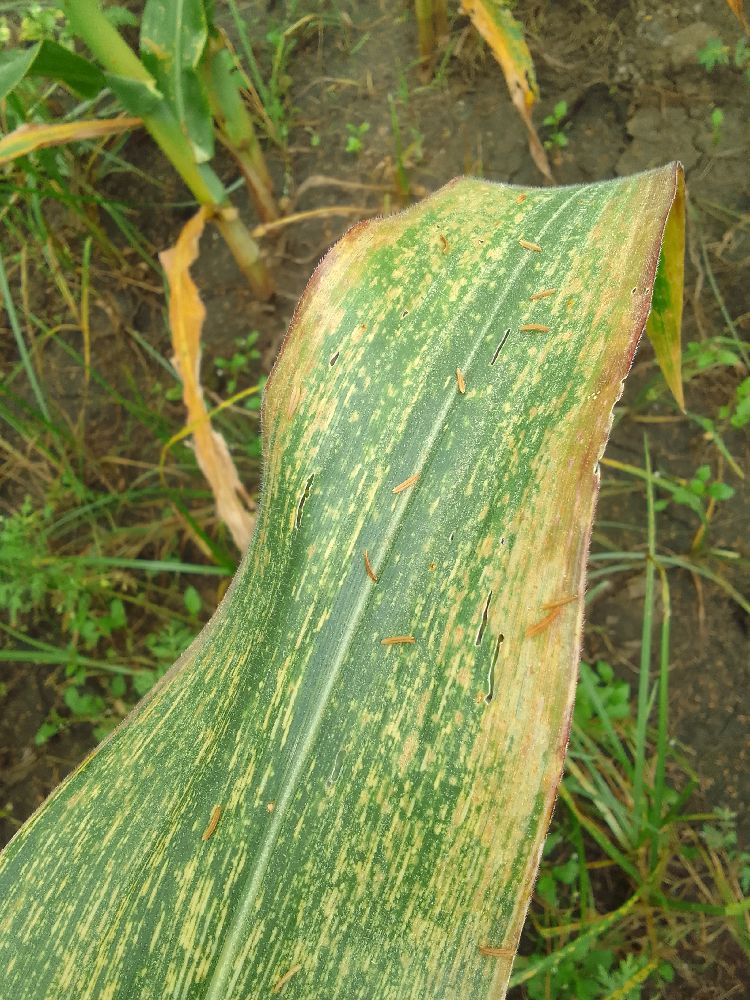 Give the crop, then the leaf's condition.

maize, maize streak virus
